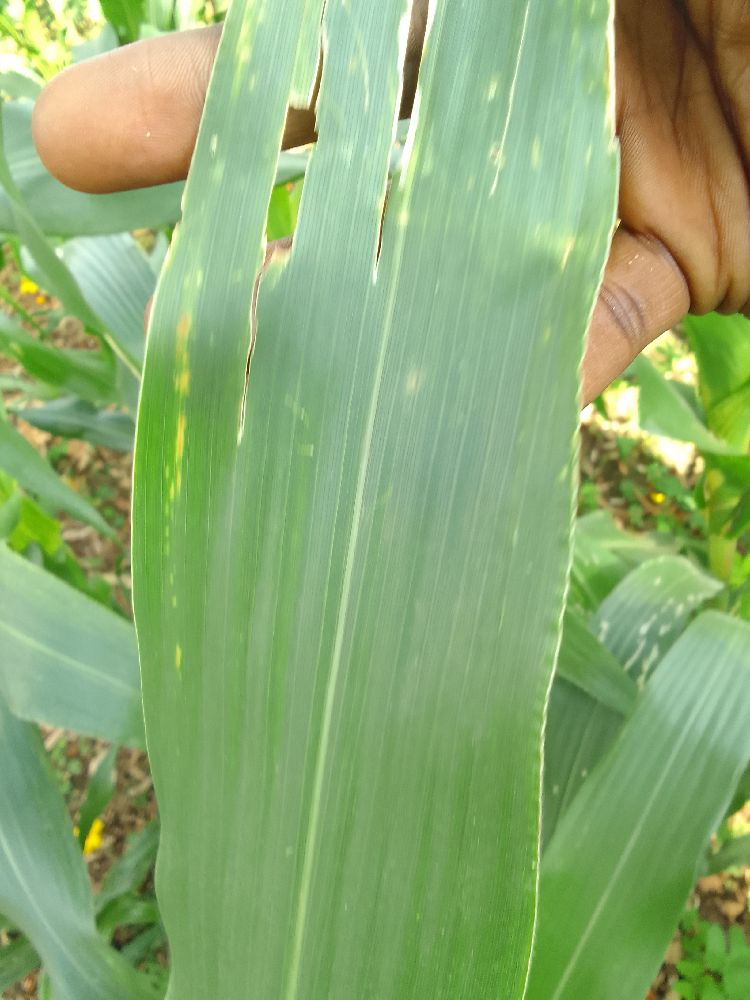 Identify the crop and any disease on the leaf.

maize, healthy
